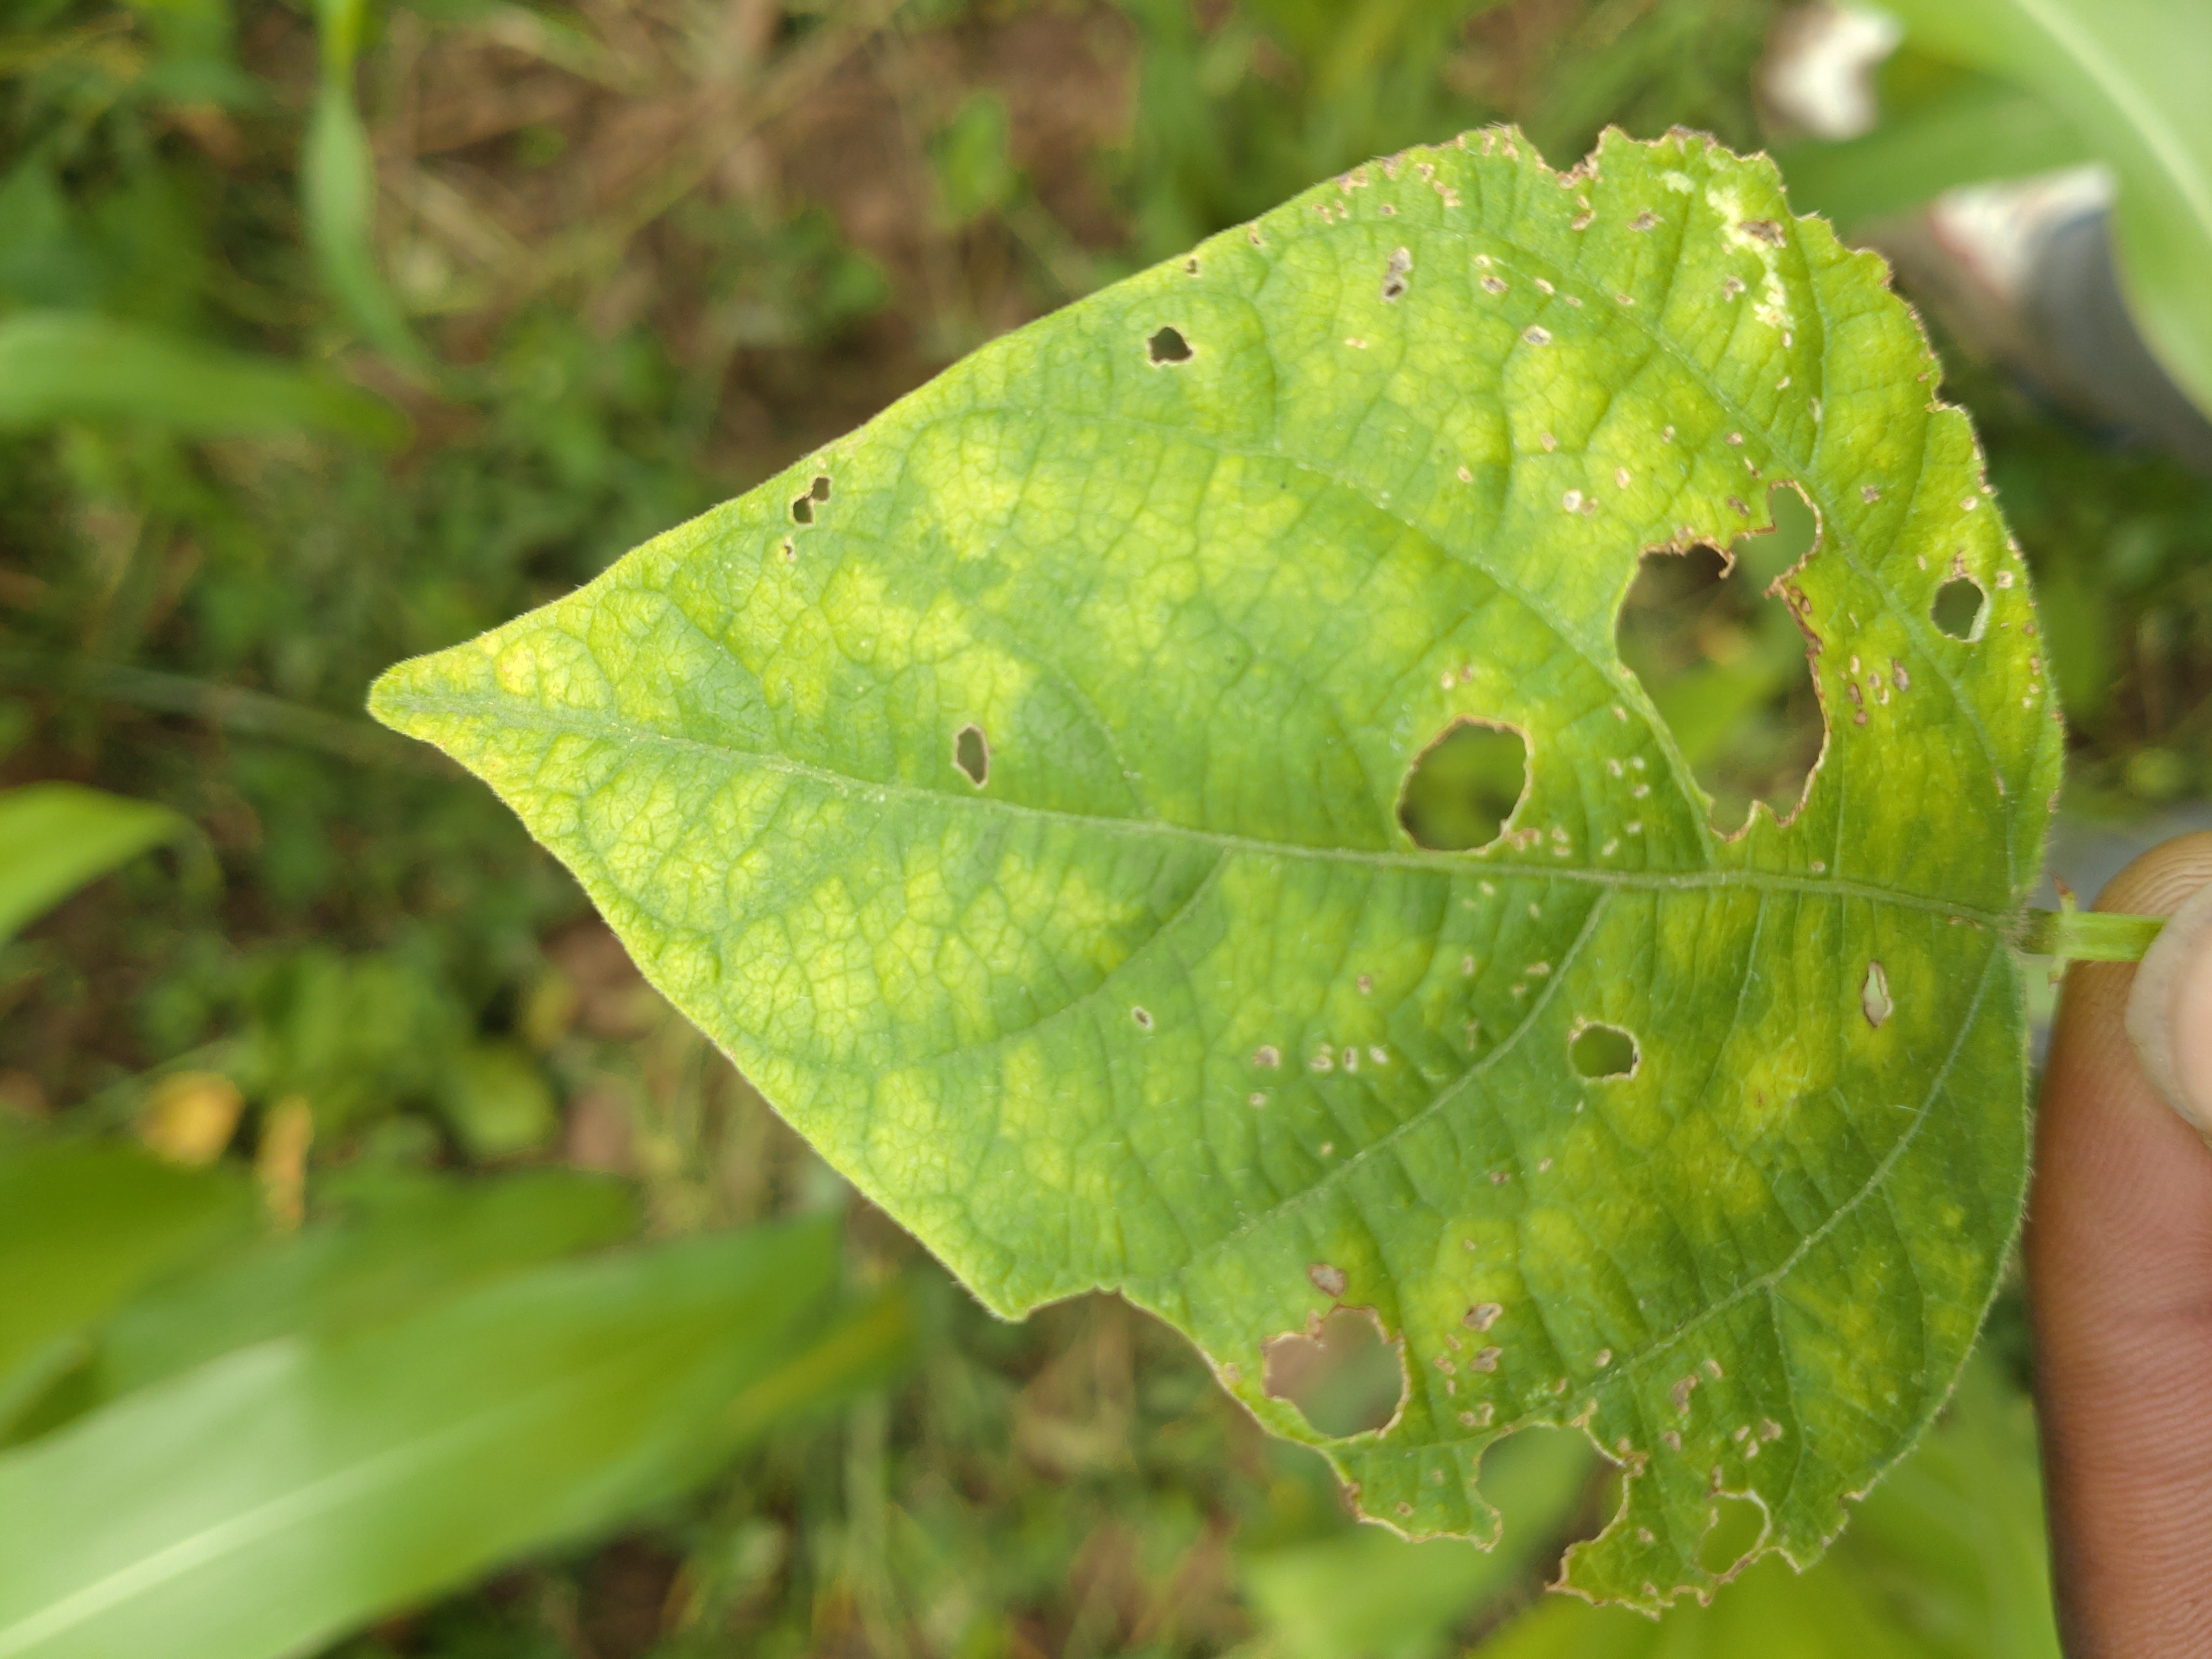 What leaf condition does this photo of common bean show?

rust
